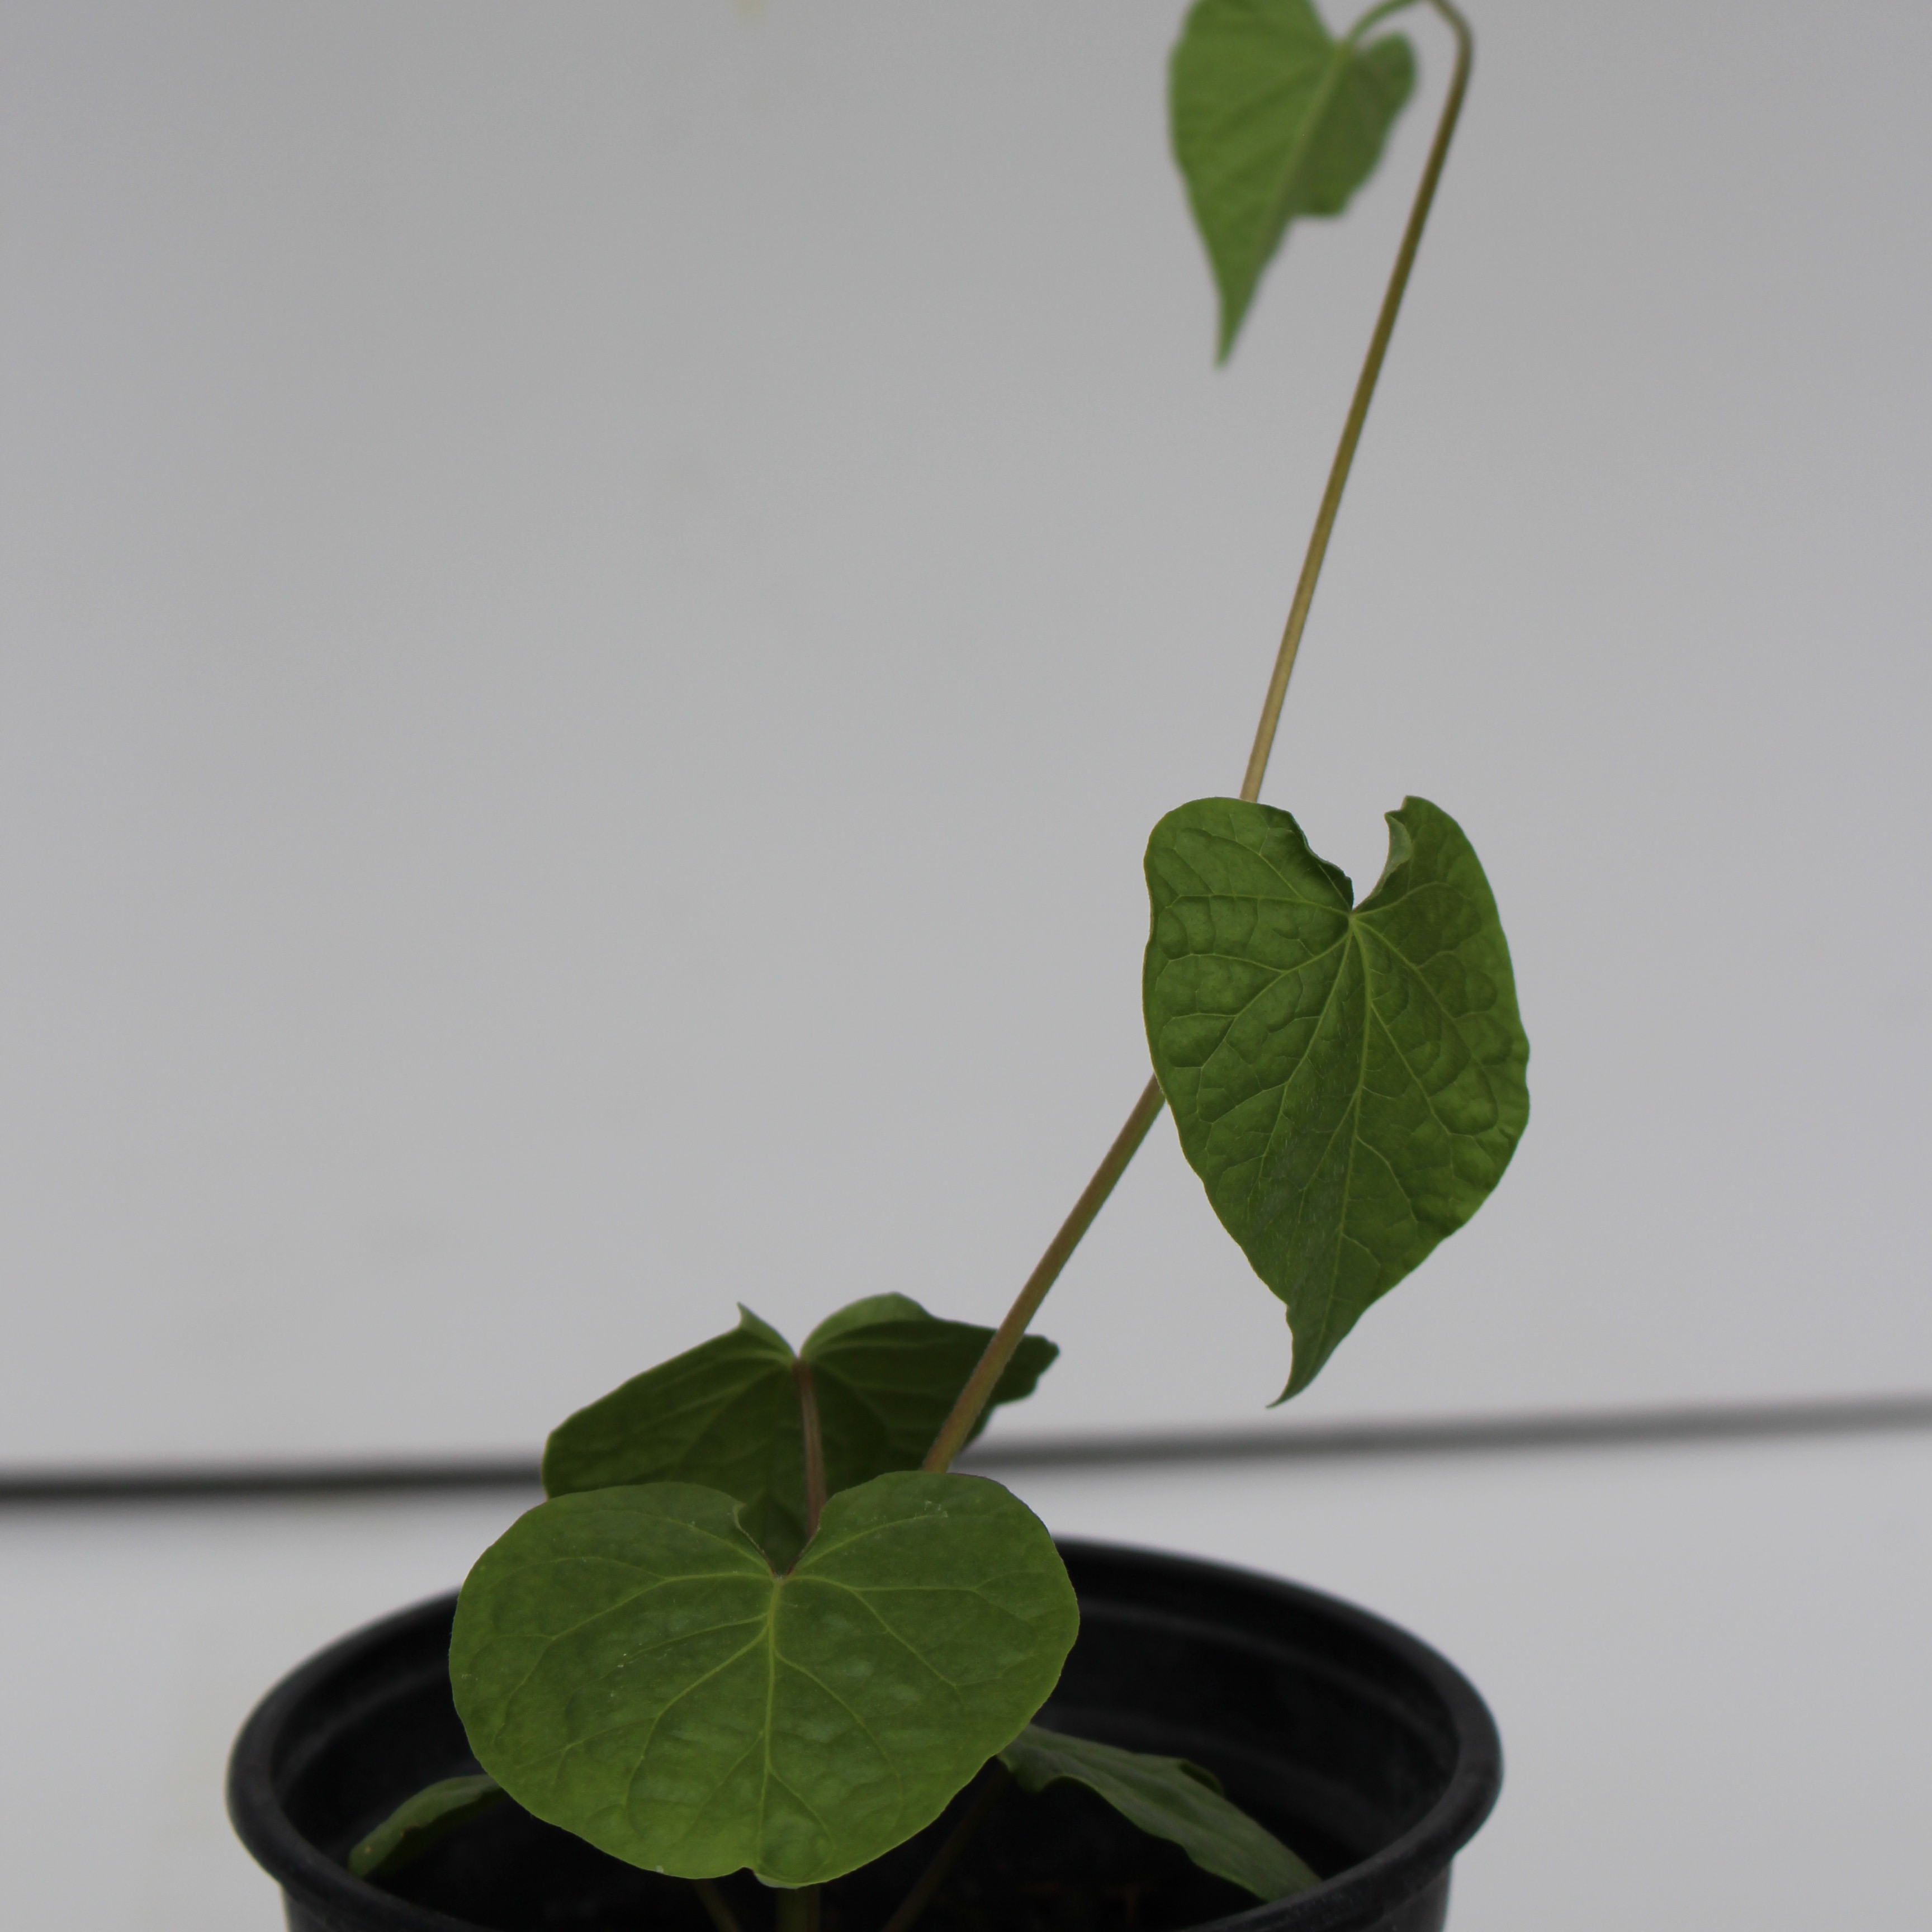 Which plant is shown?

Convolvulus arvensis
